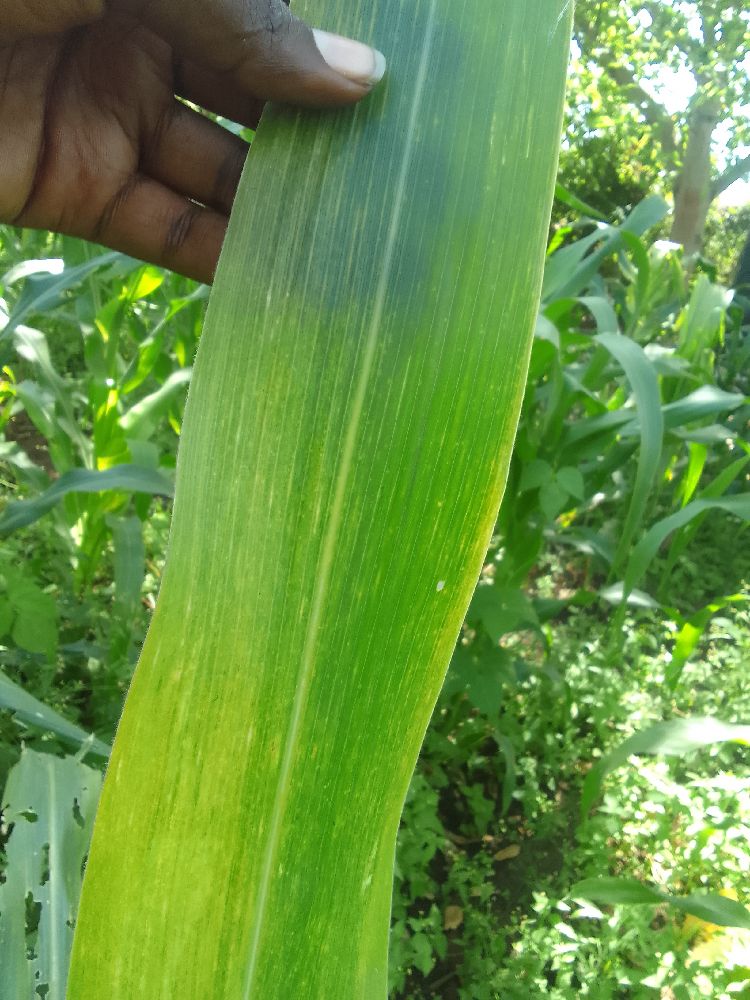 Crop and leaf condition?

maize, maize lethal necrosis
